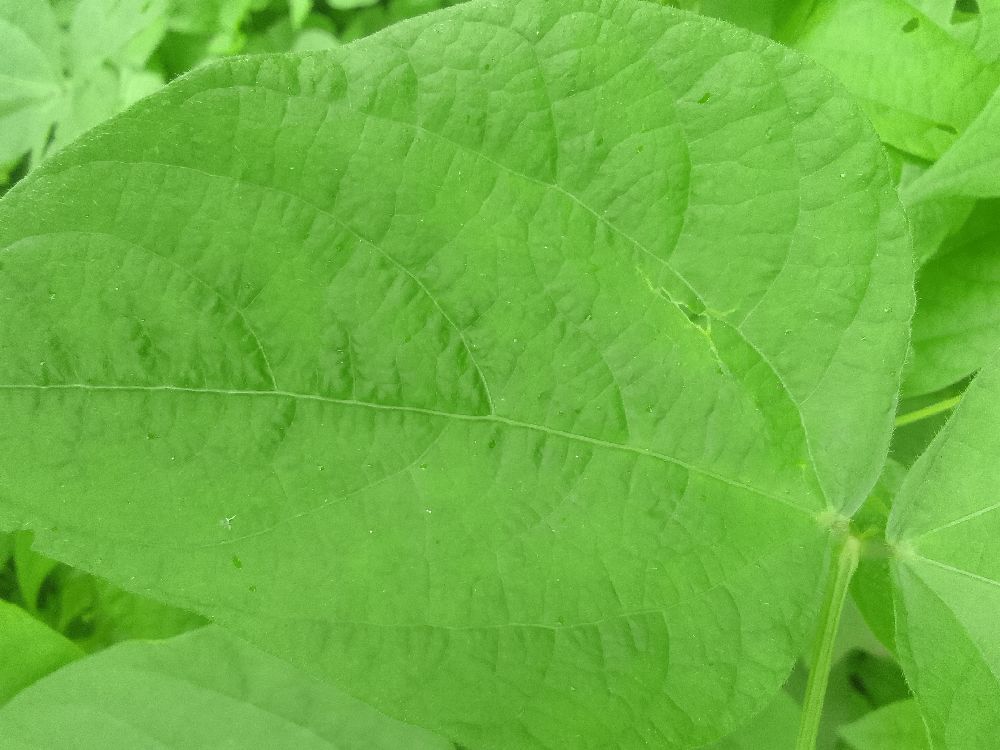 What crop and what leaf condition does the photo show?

common bean, healthy
